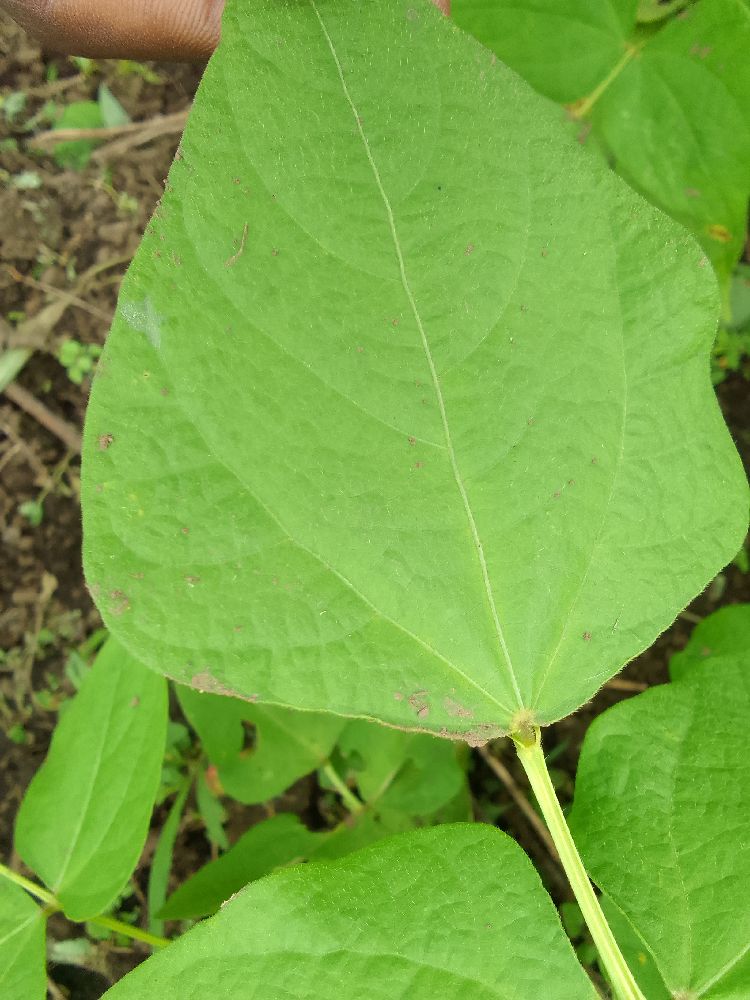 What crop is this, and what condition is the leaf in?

common bean, healthy
